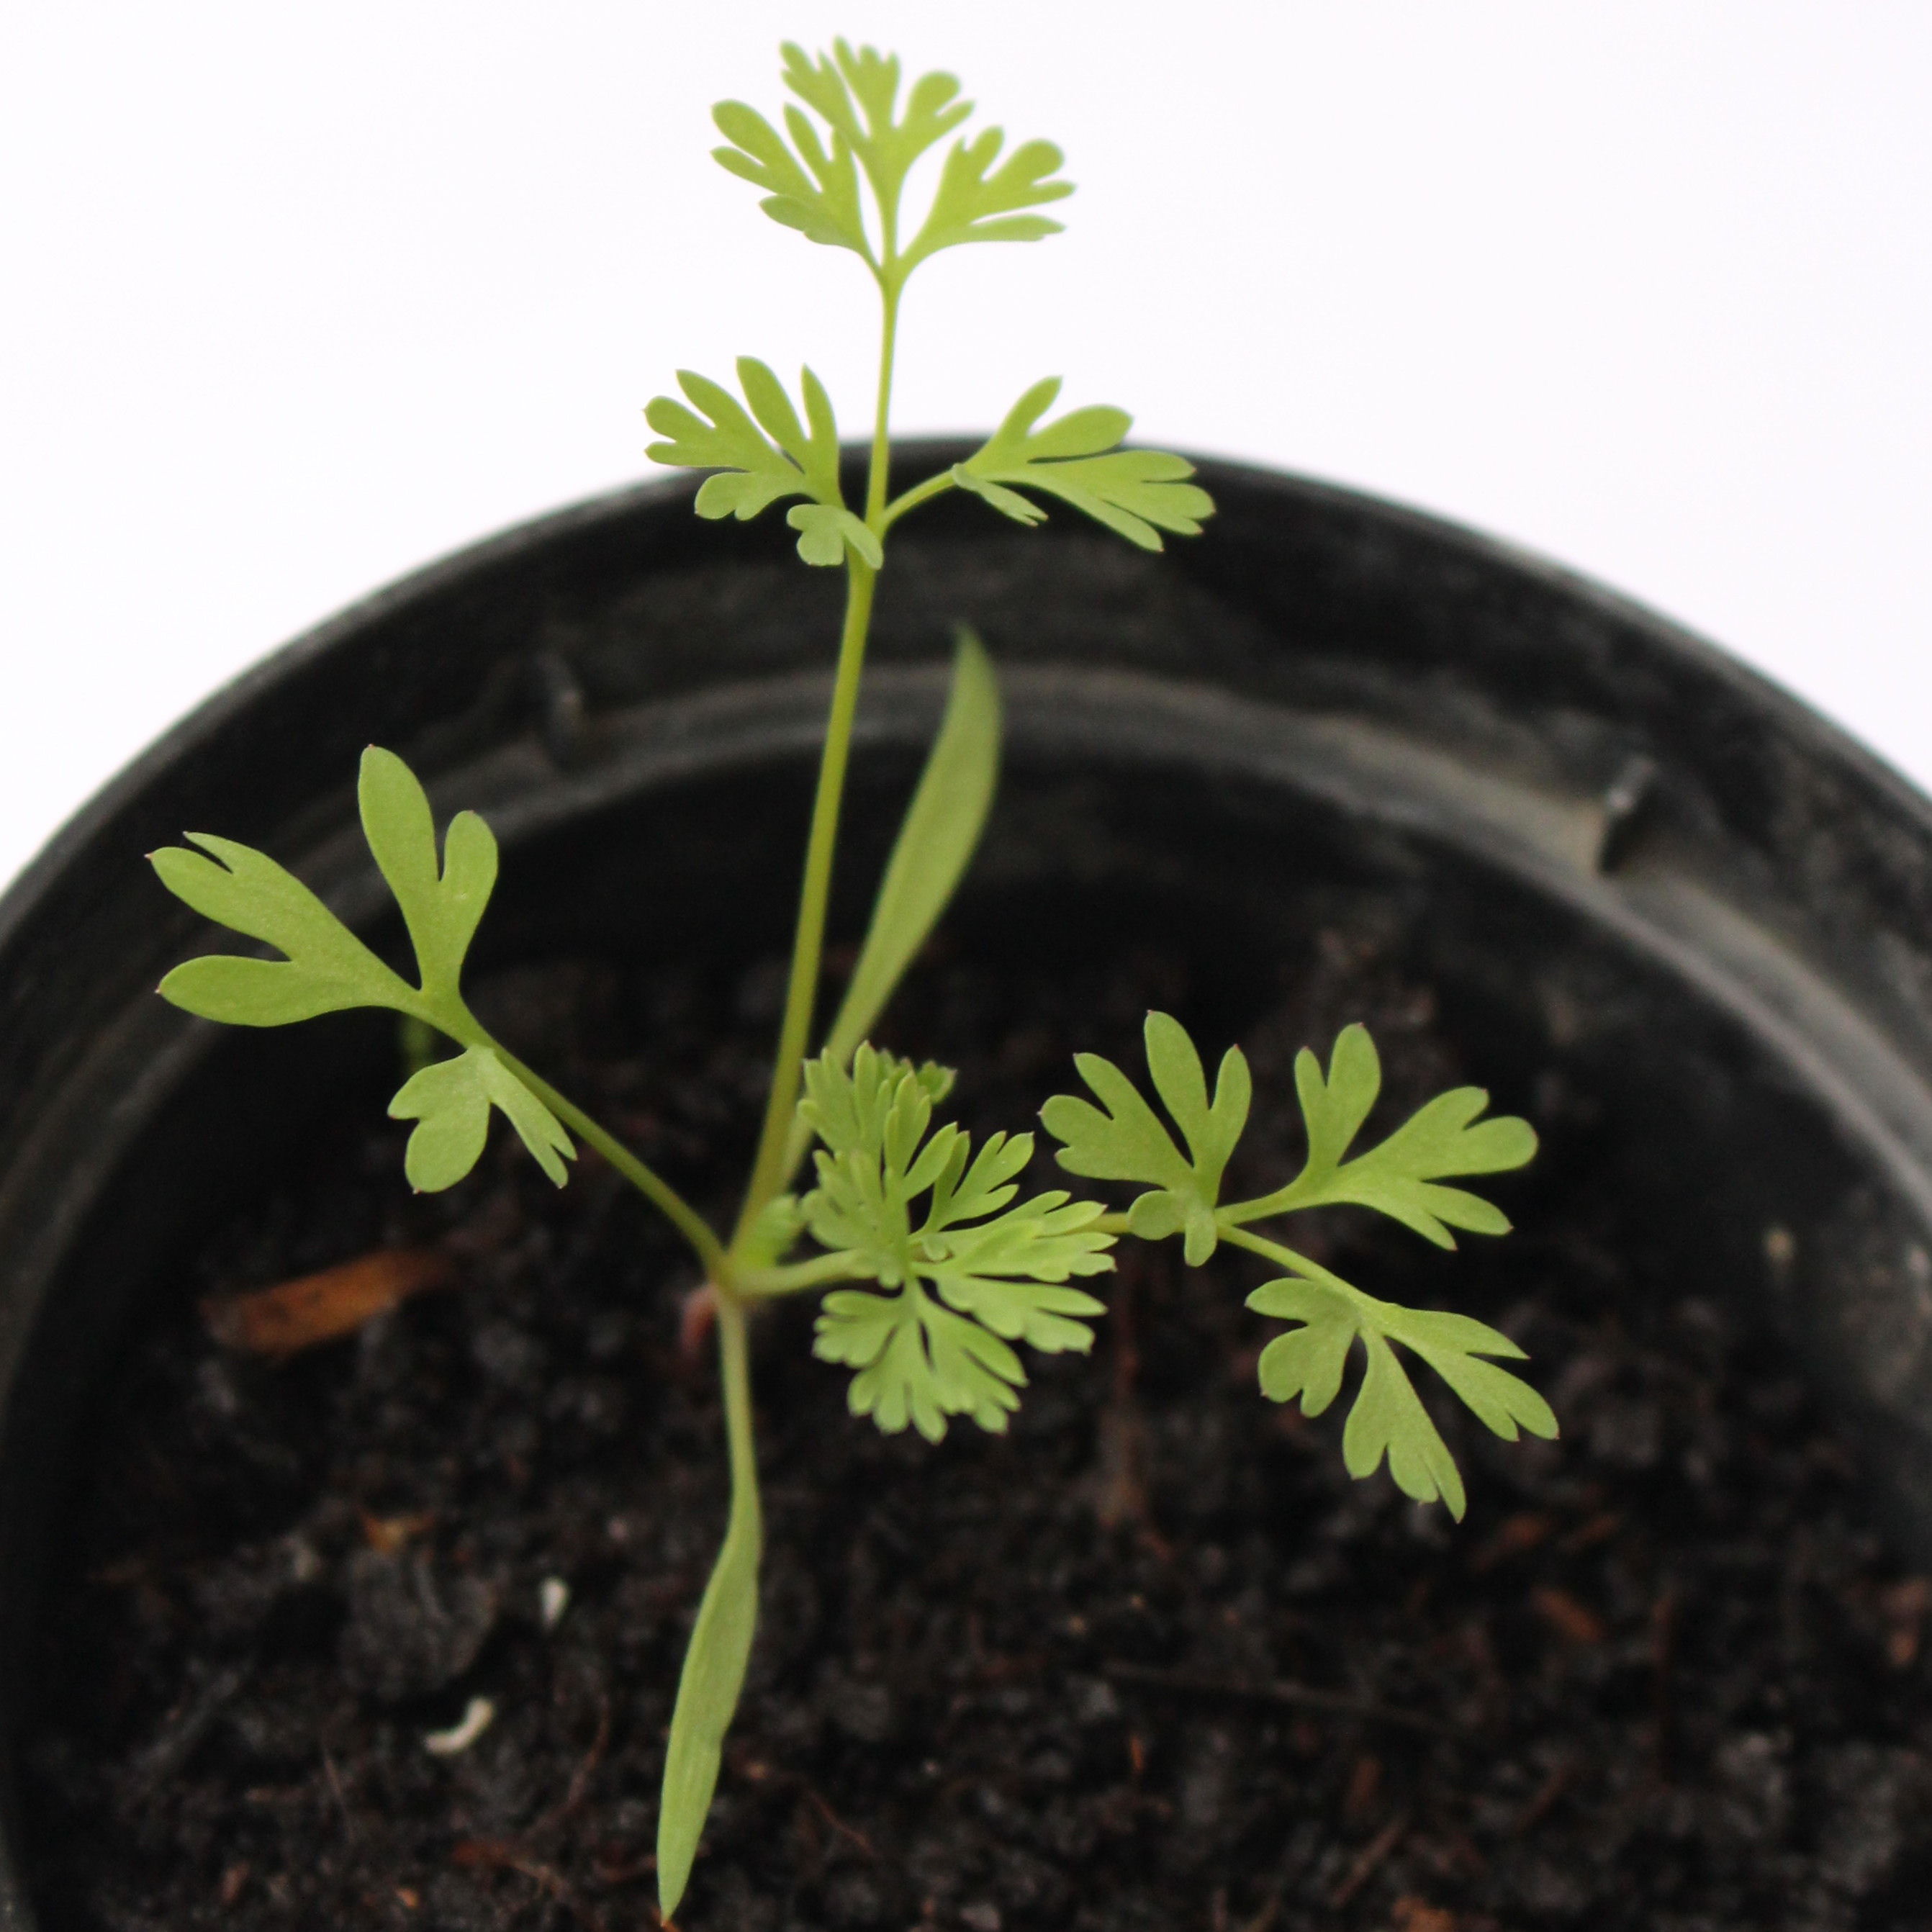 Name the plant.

Fumaria officinalis
